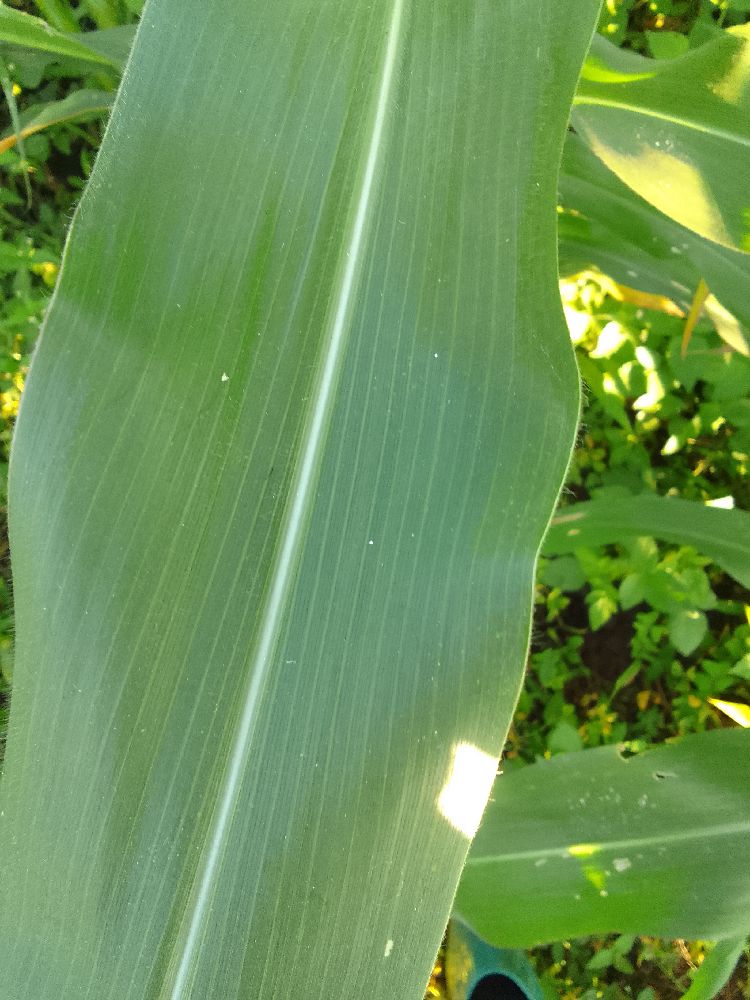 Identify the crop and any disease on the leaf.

maize, healthy
